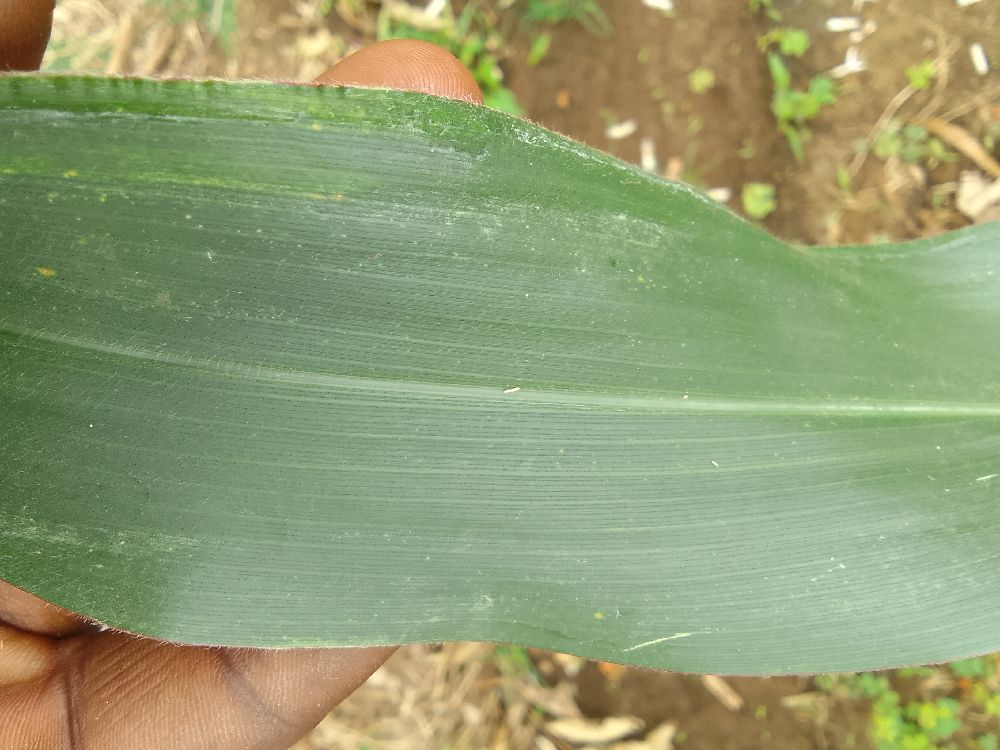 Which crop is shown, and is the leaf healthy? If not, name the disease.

maize, healthy
